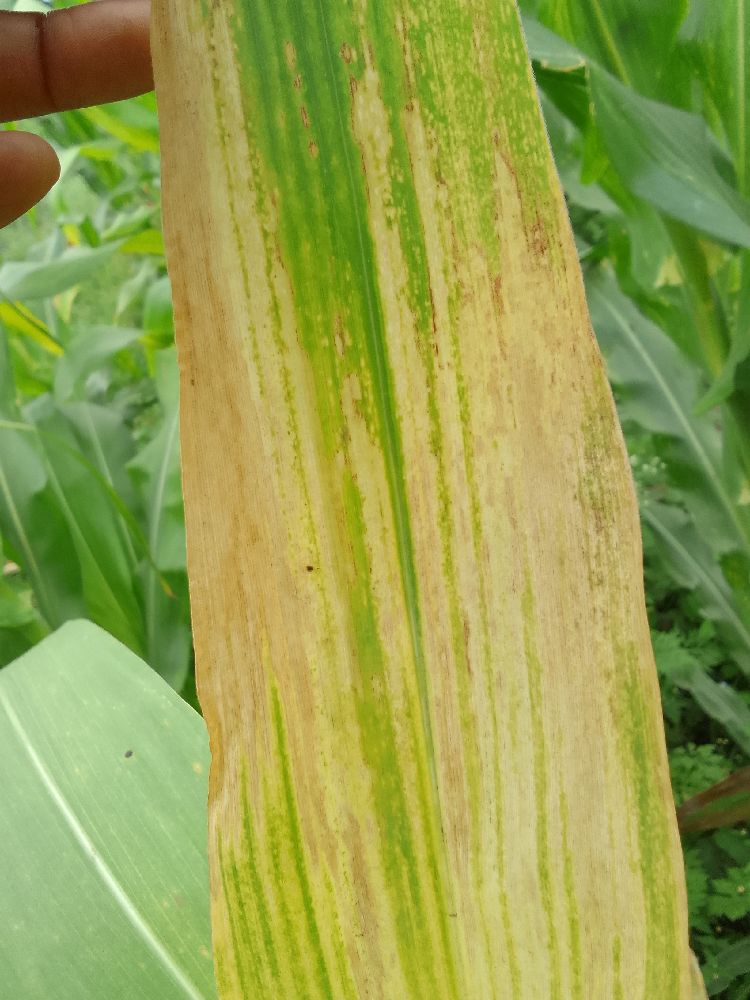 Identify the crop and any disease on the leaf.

maize, maize lethal necrosis
